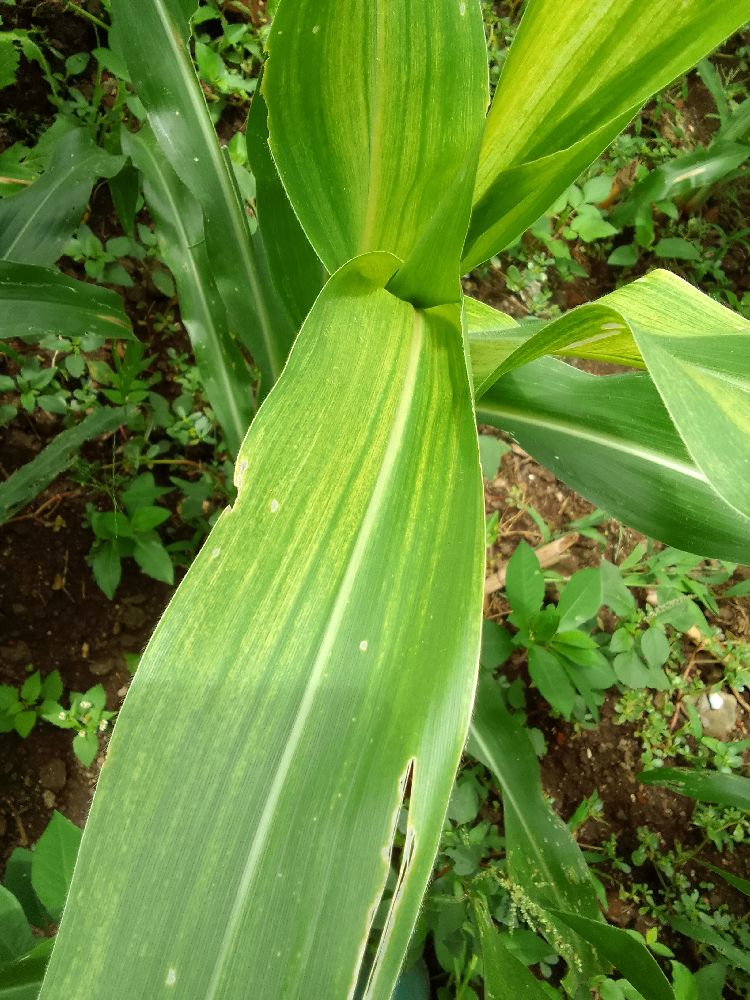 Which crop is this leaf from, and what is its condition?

maize, maize lethal necrosis
